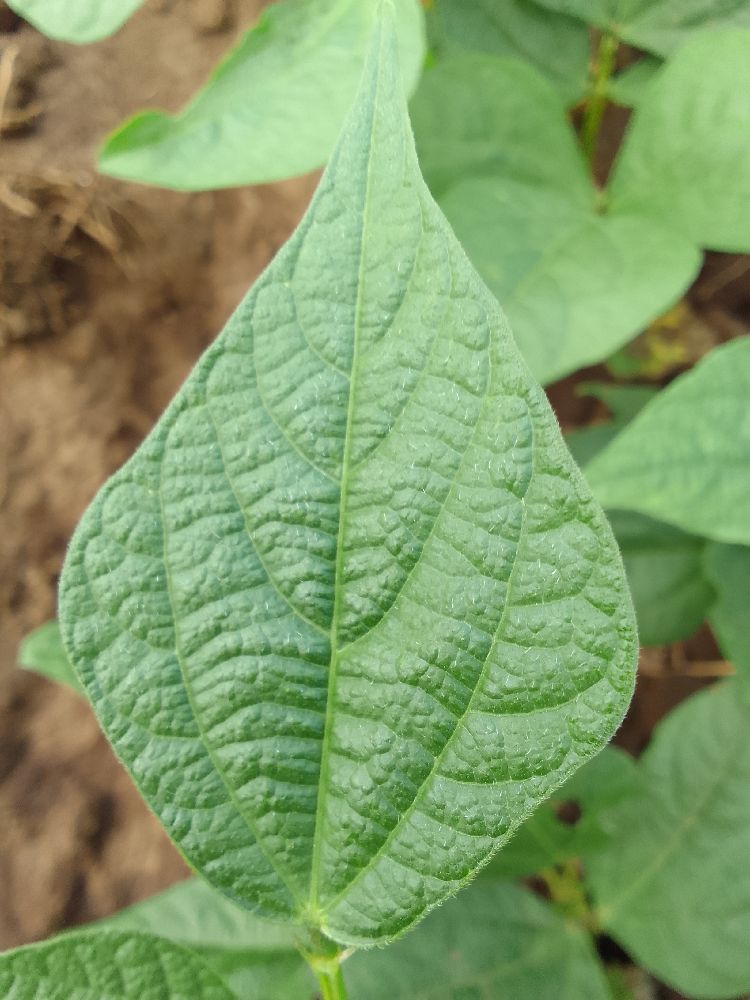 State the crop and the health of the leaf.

common bean, healthy
